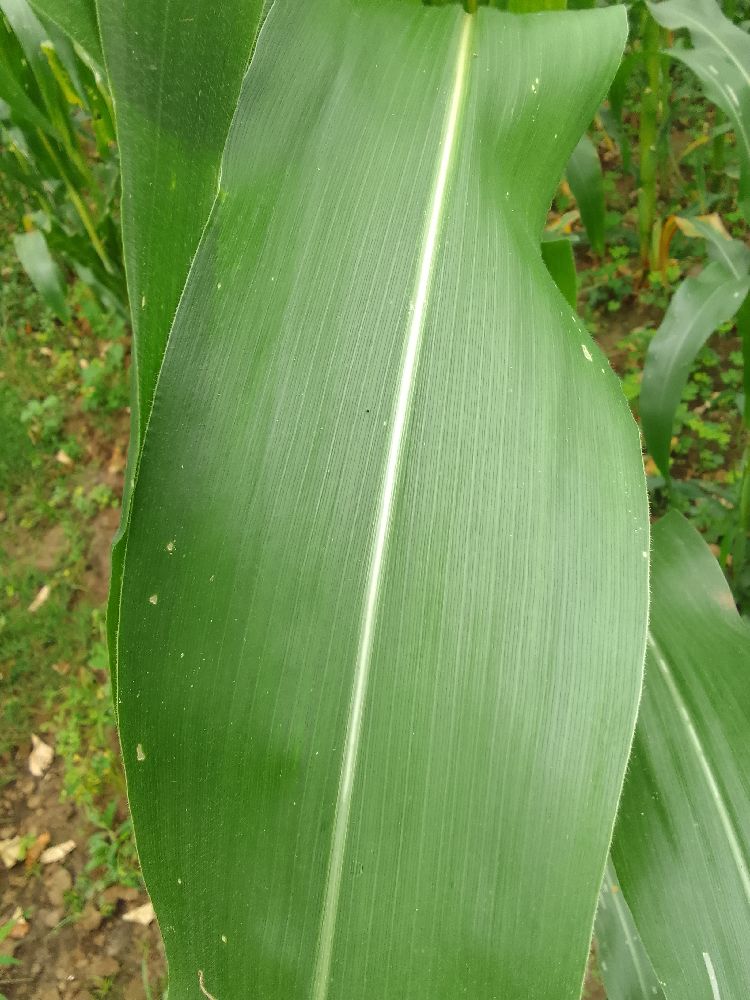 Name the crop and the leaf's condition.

maize, healthy
